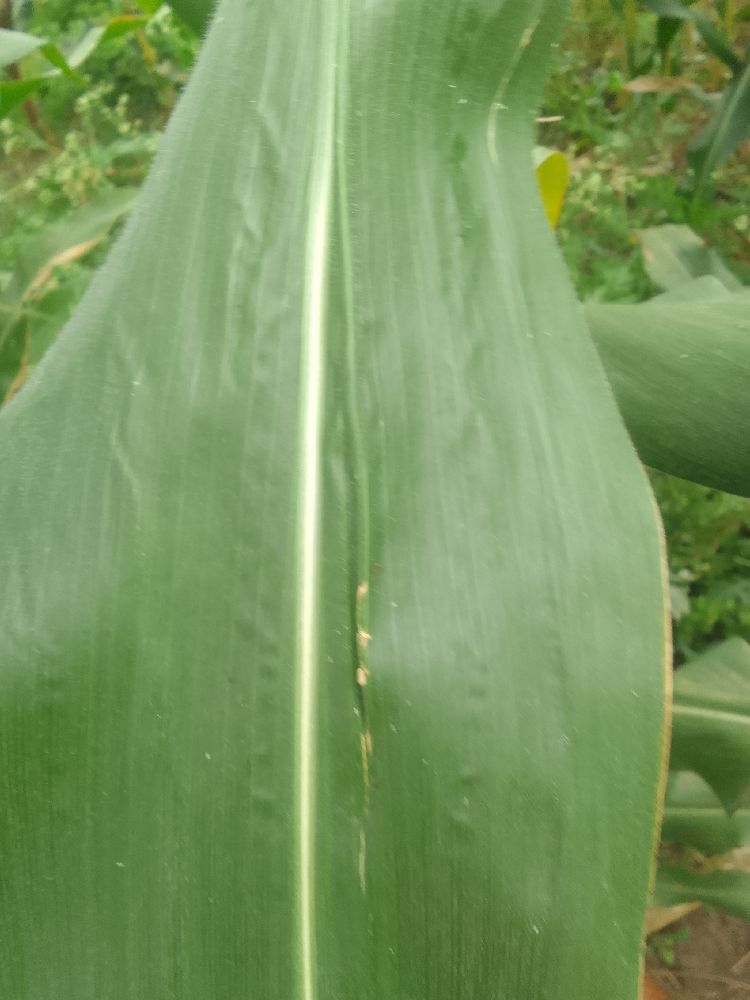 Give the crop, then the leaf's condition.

maize, healthy
